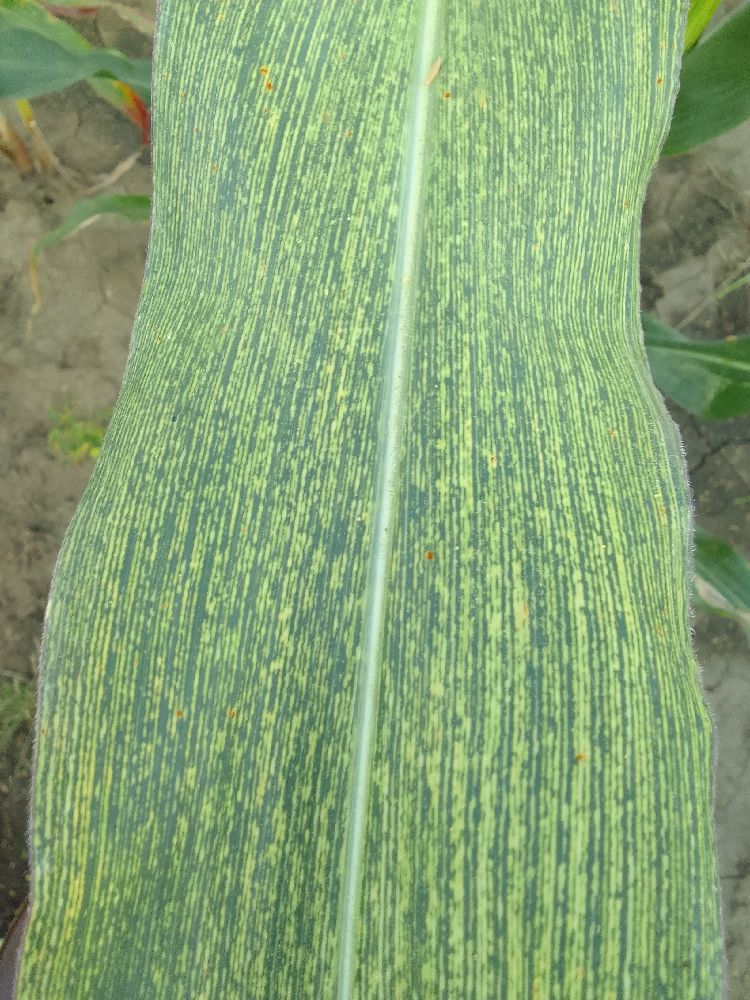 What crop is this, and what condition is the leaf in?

maize, maize streak virus
